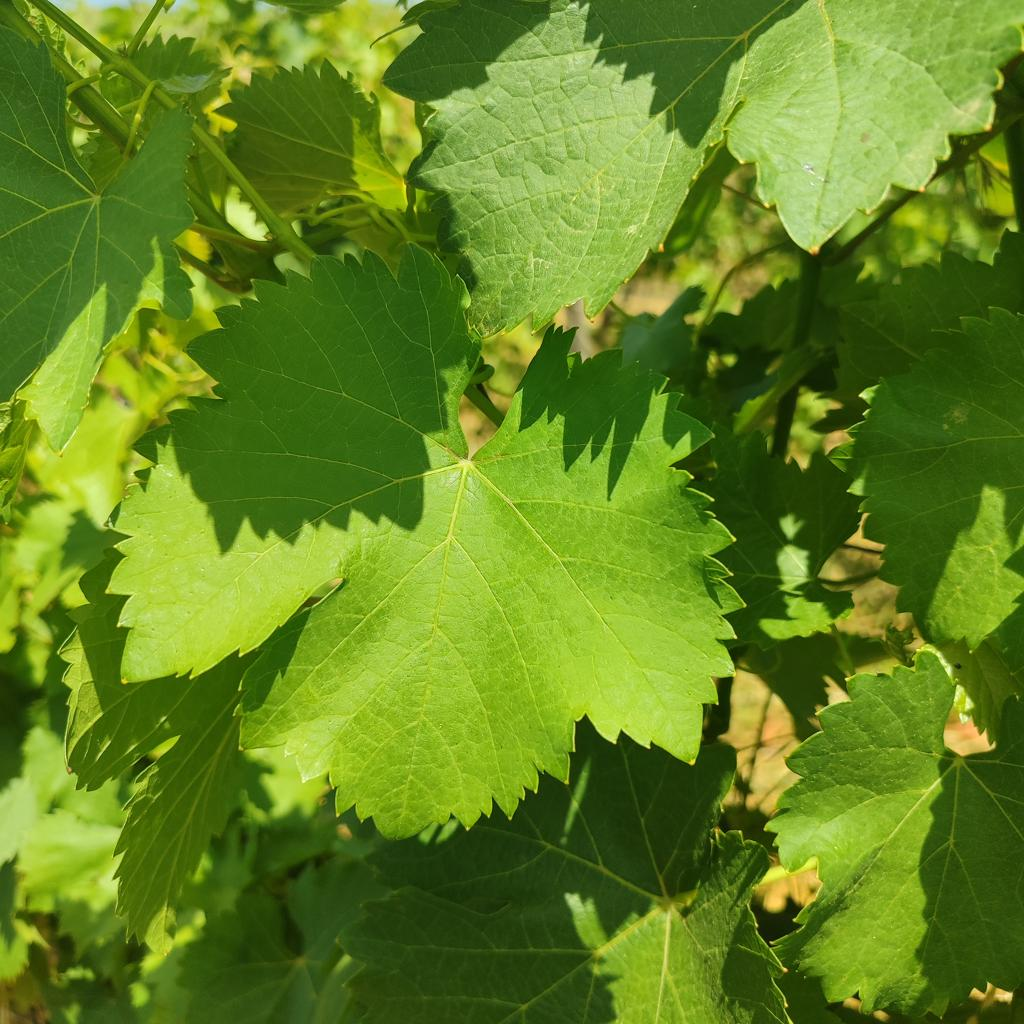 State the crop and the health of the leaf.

grapevine, healthy
